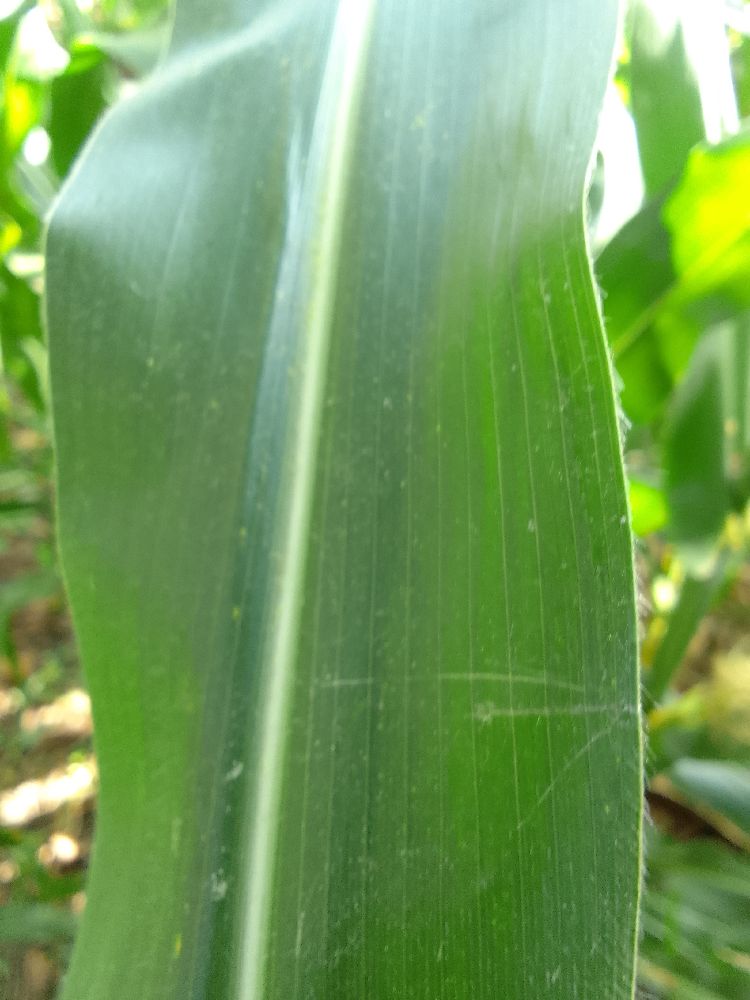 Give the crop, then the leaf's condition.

maize, healthy
